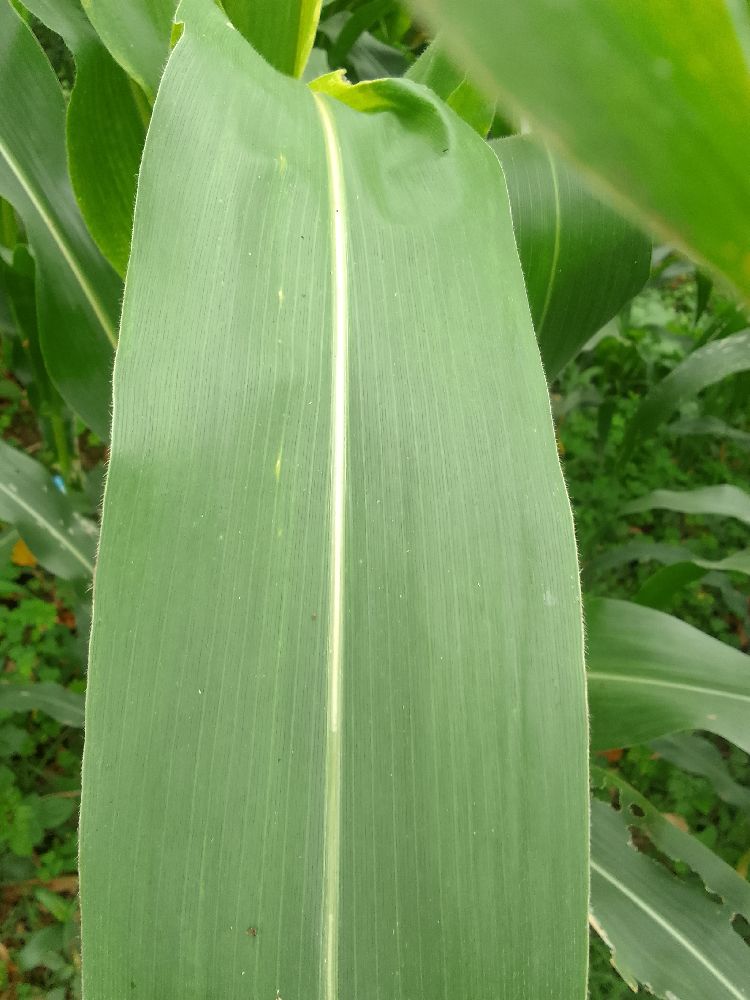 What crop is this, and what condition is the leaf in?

maize, healthy
